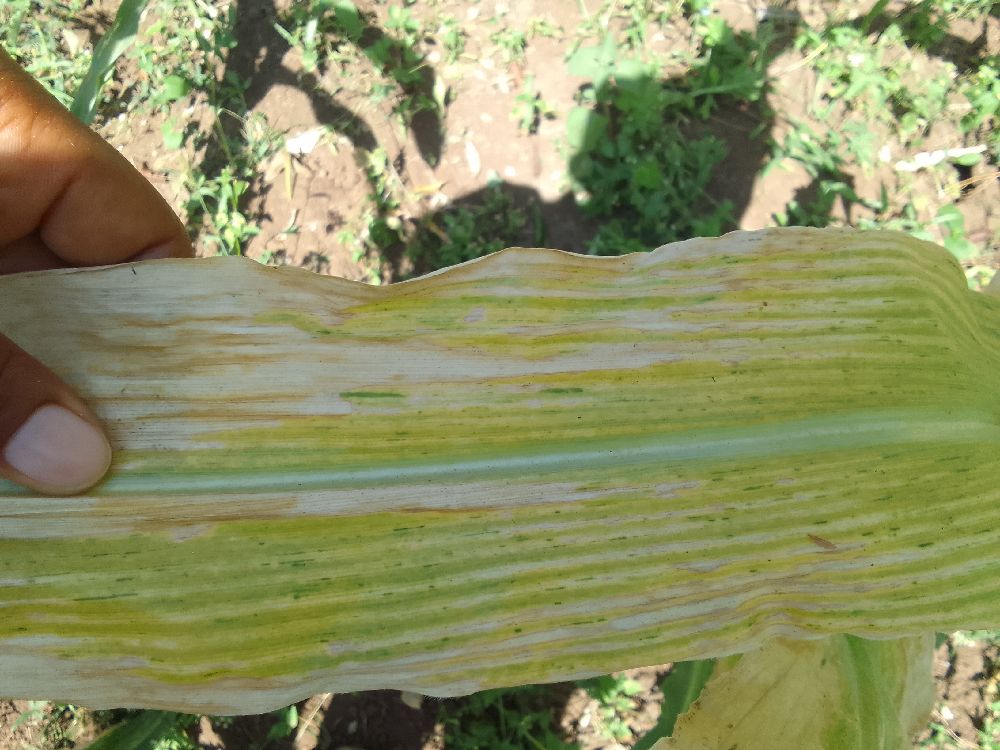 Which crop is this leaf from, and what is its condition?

maize, maize lethal necrosis
